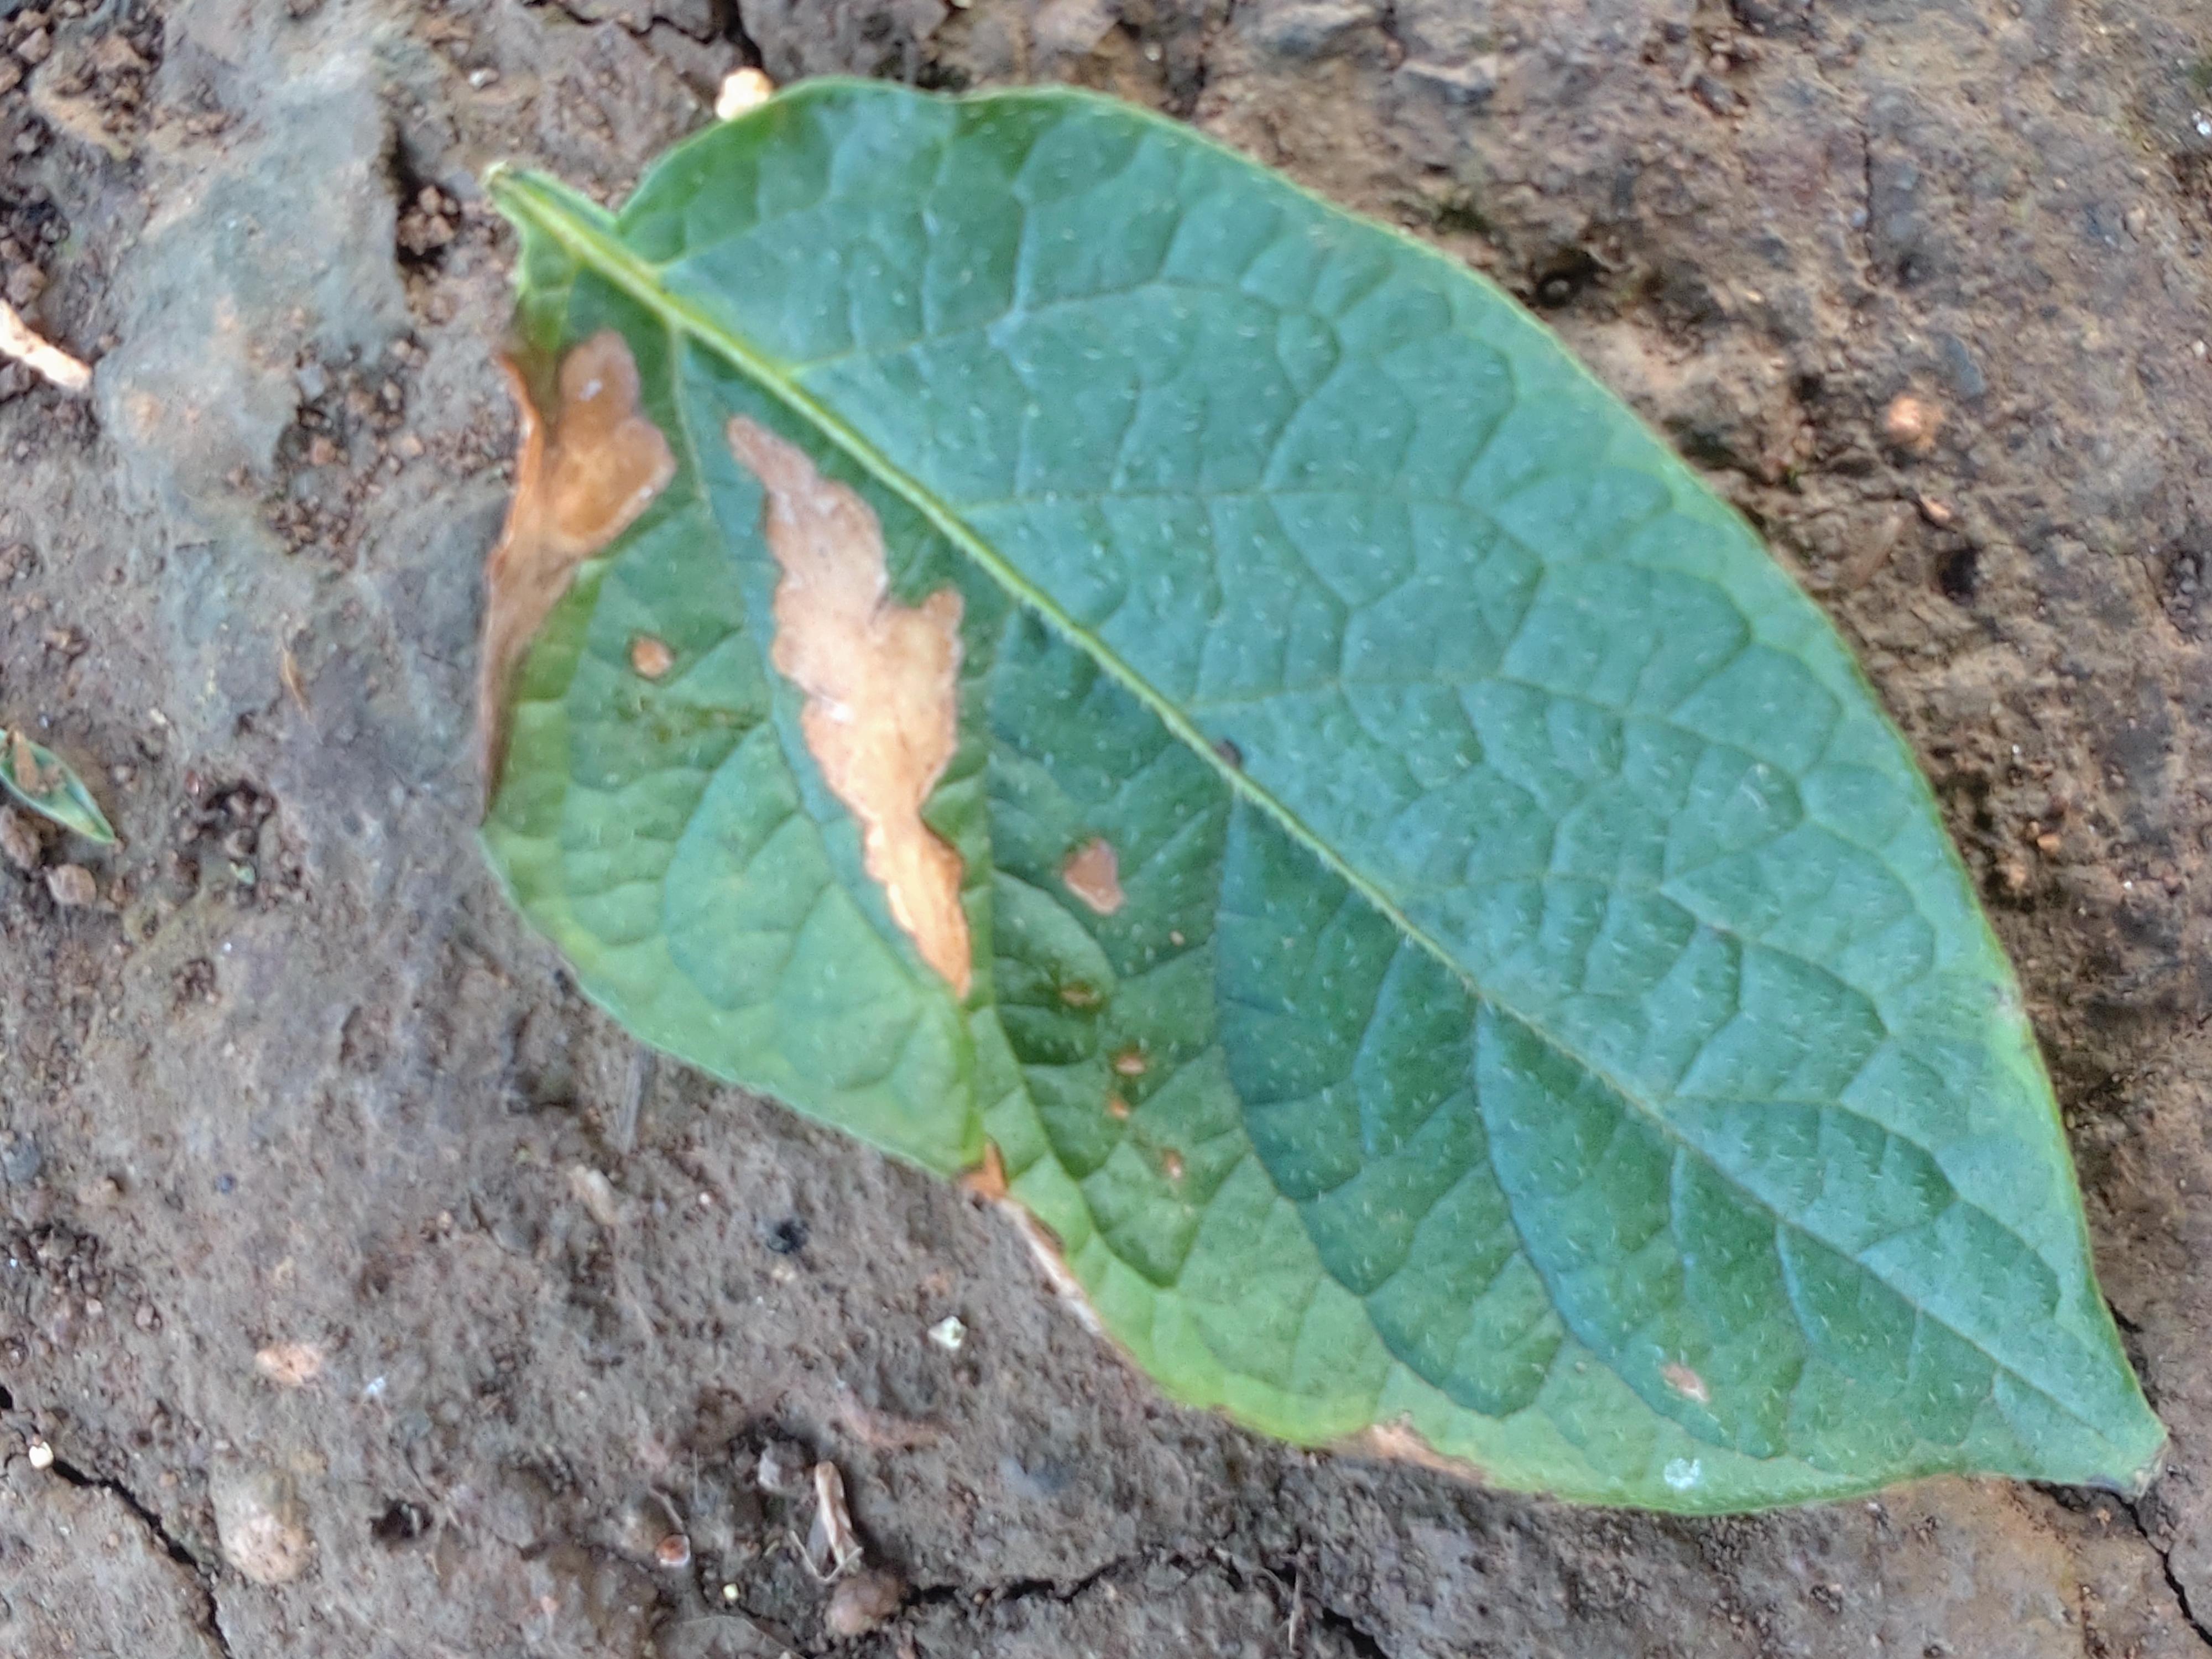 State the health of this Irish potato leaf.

early blight
